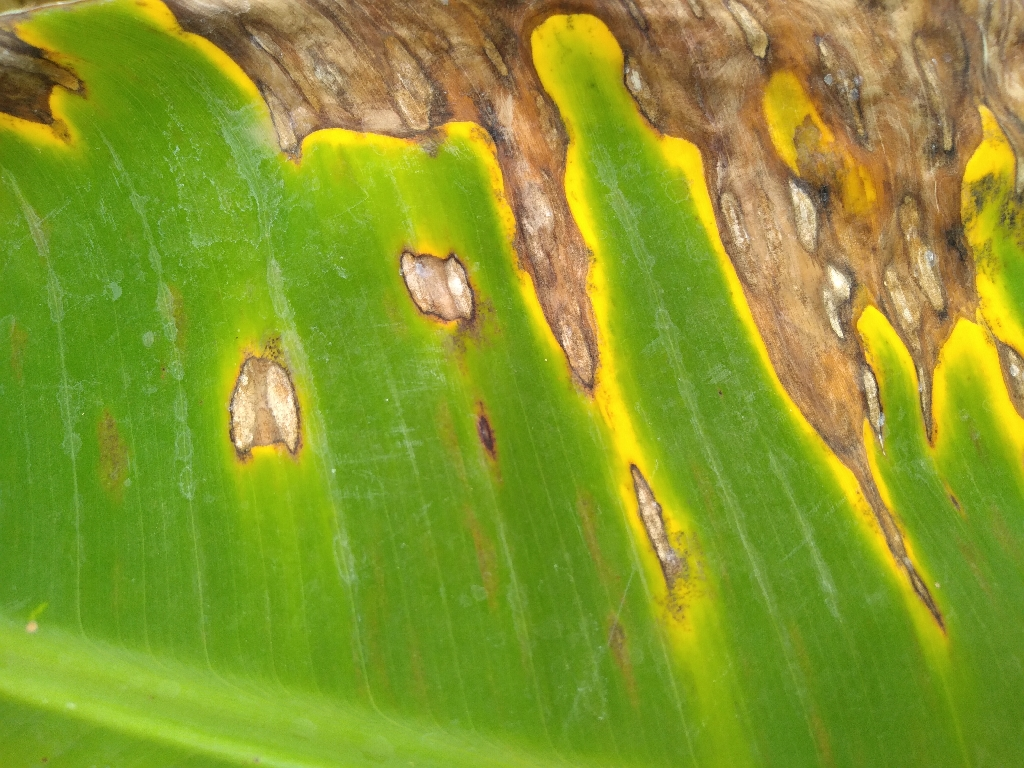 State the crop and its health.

banana, black sigatoka
